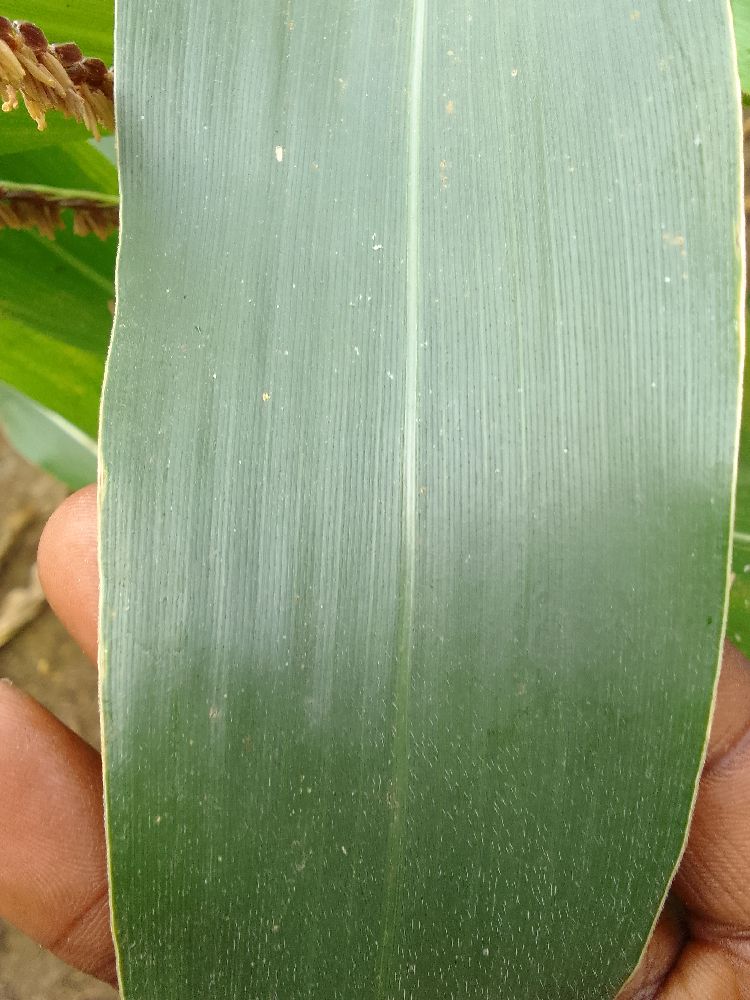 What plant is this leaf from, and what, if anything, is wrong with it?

maize, healthy
